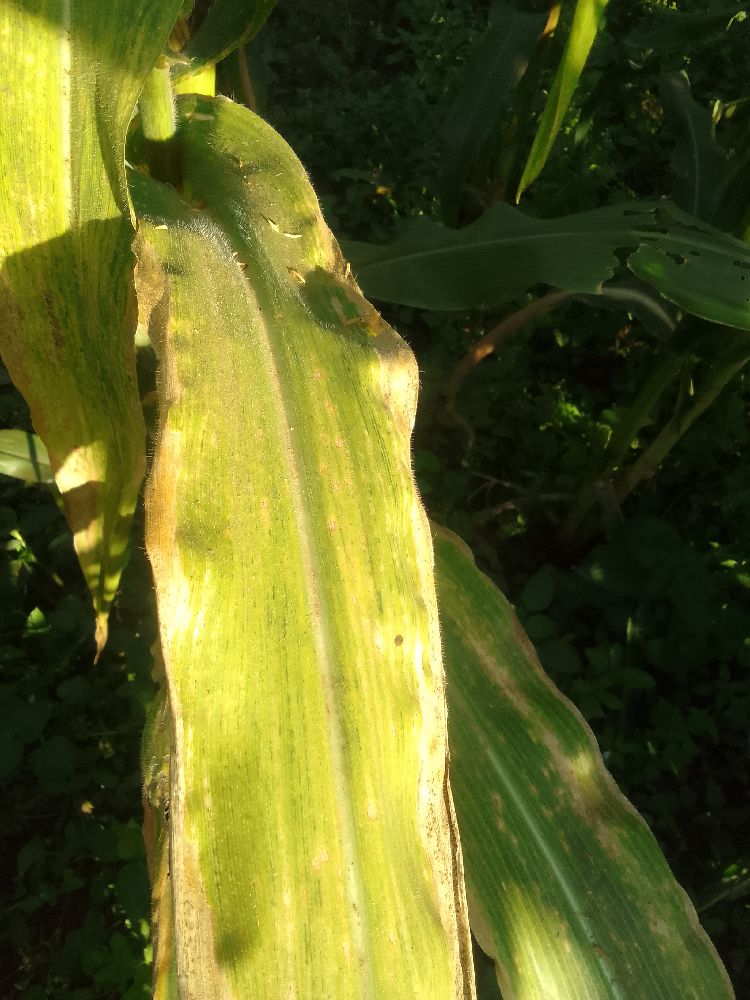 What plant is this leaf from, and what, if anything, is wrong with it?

maize, maize lethal necrosis
